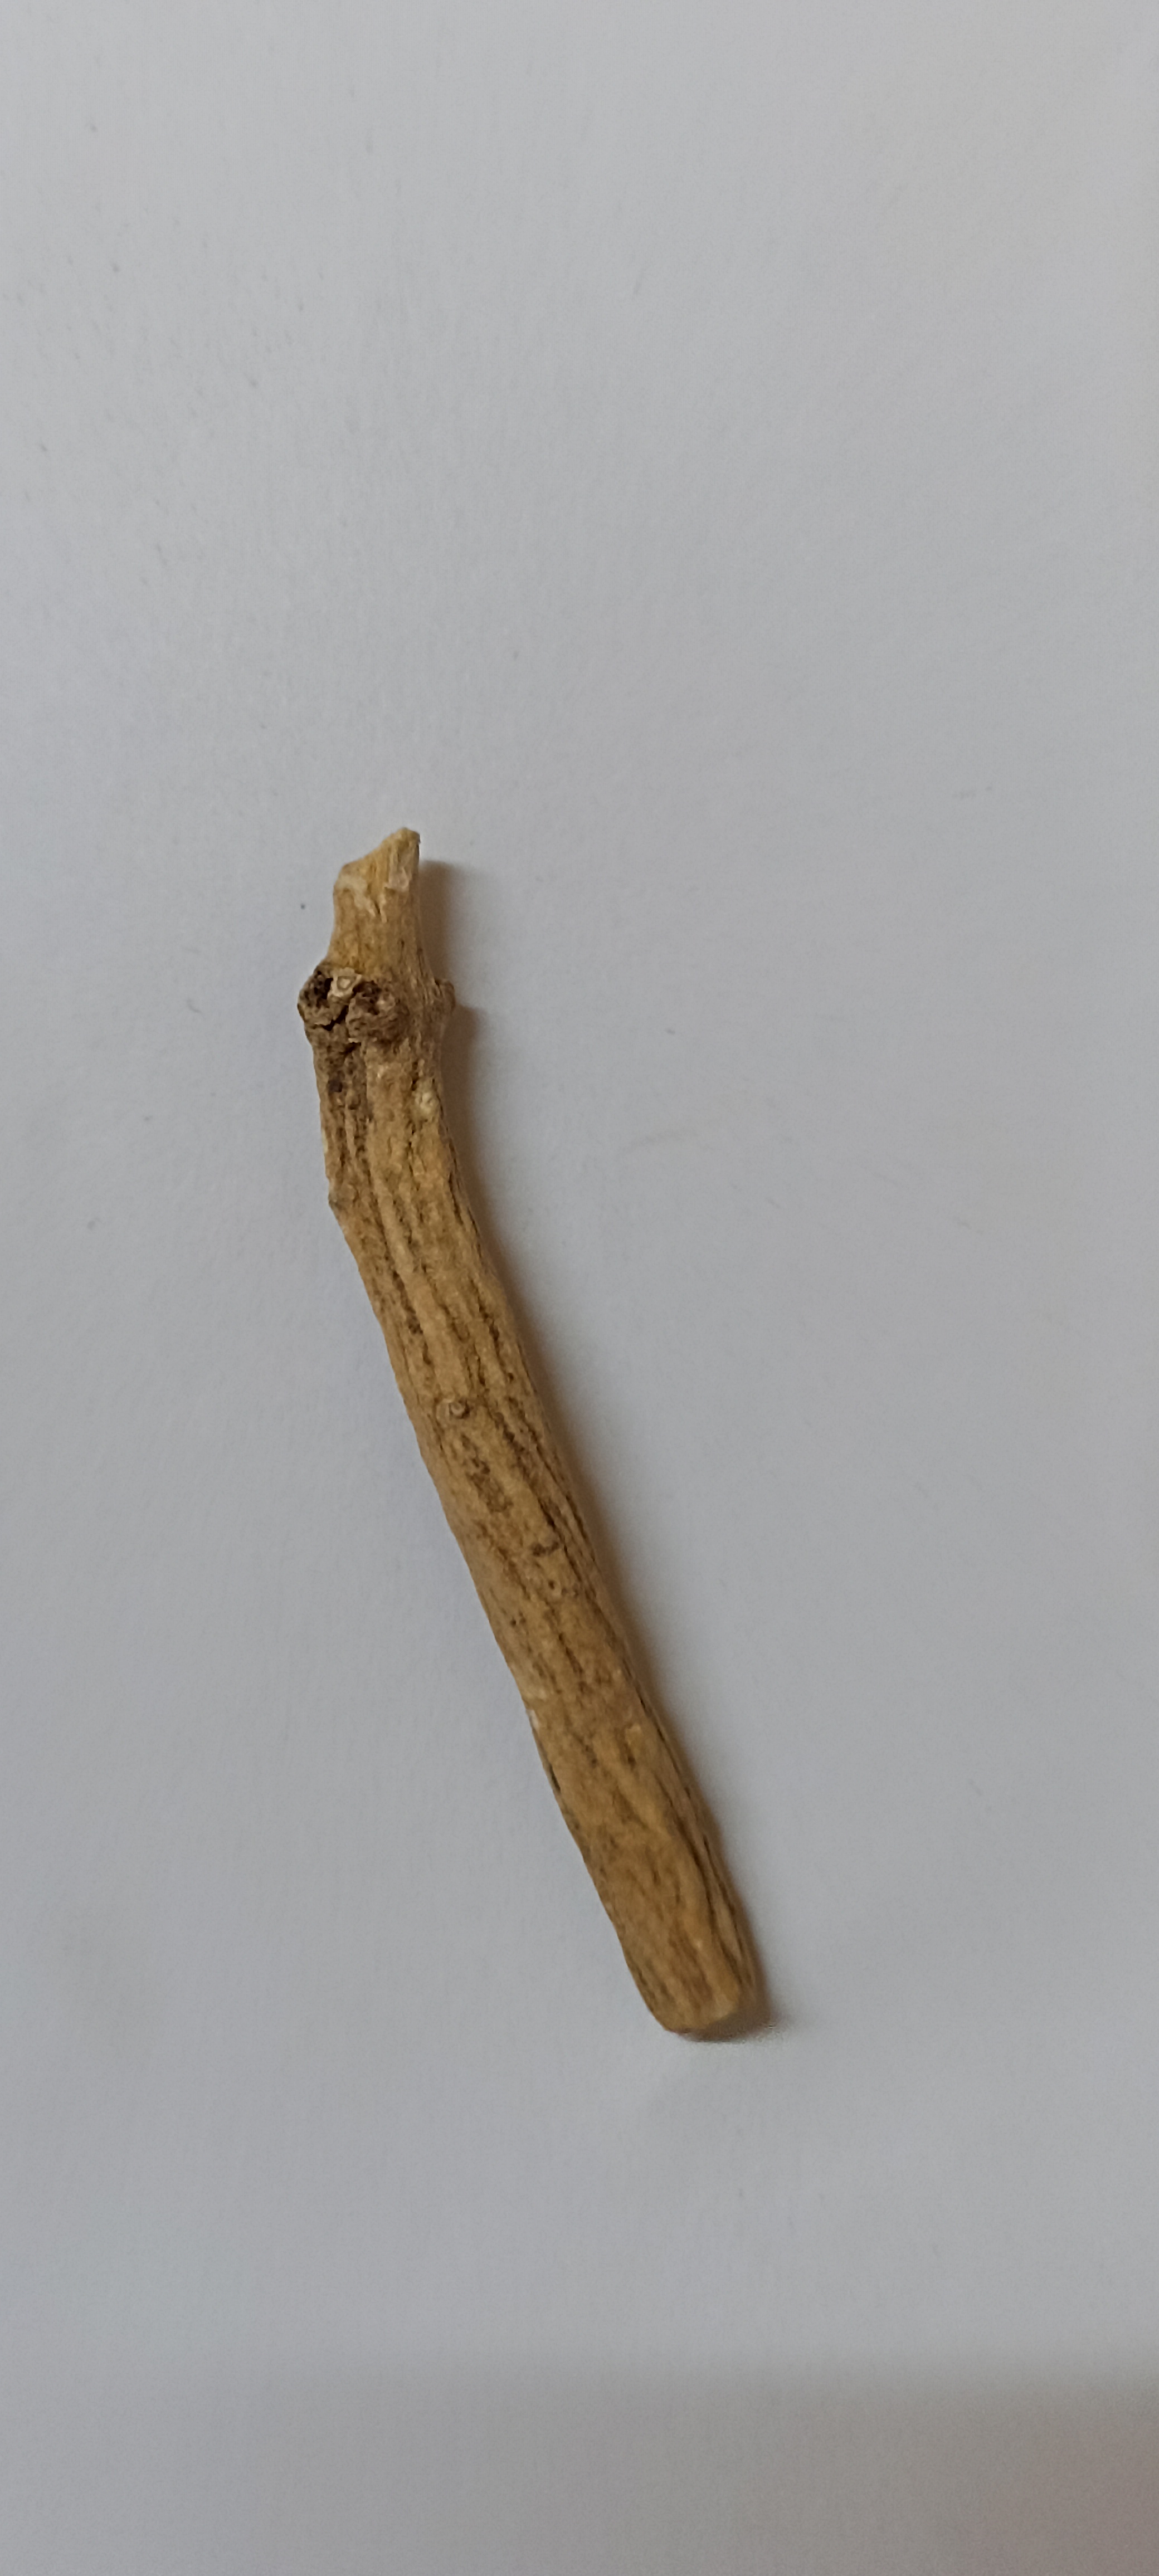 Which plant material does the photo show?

ashwagandha
